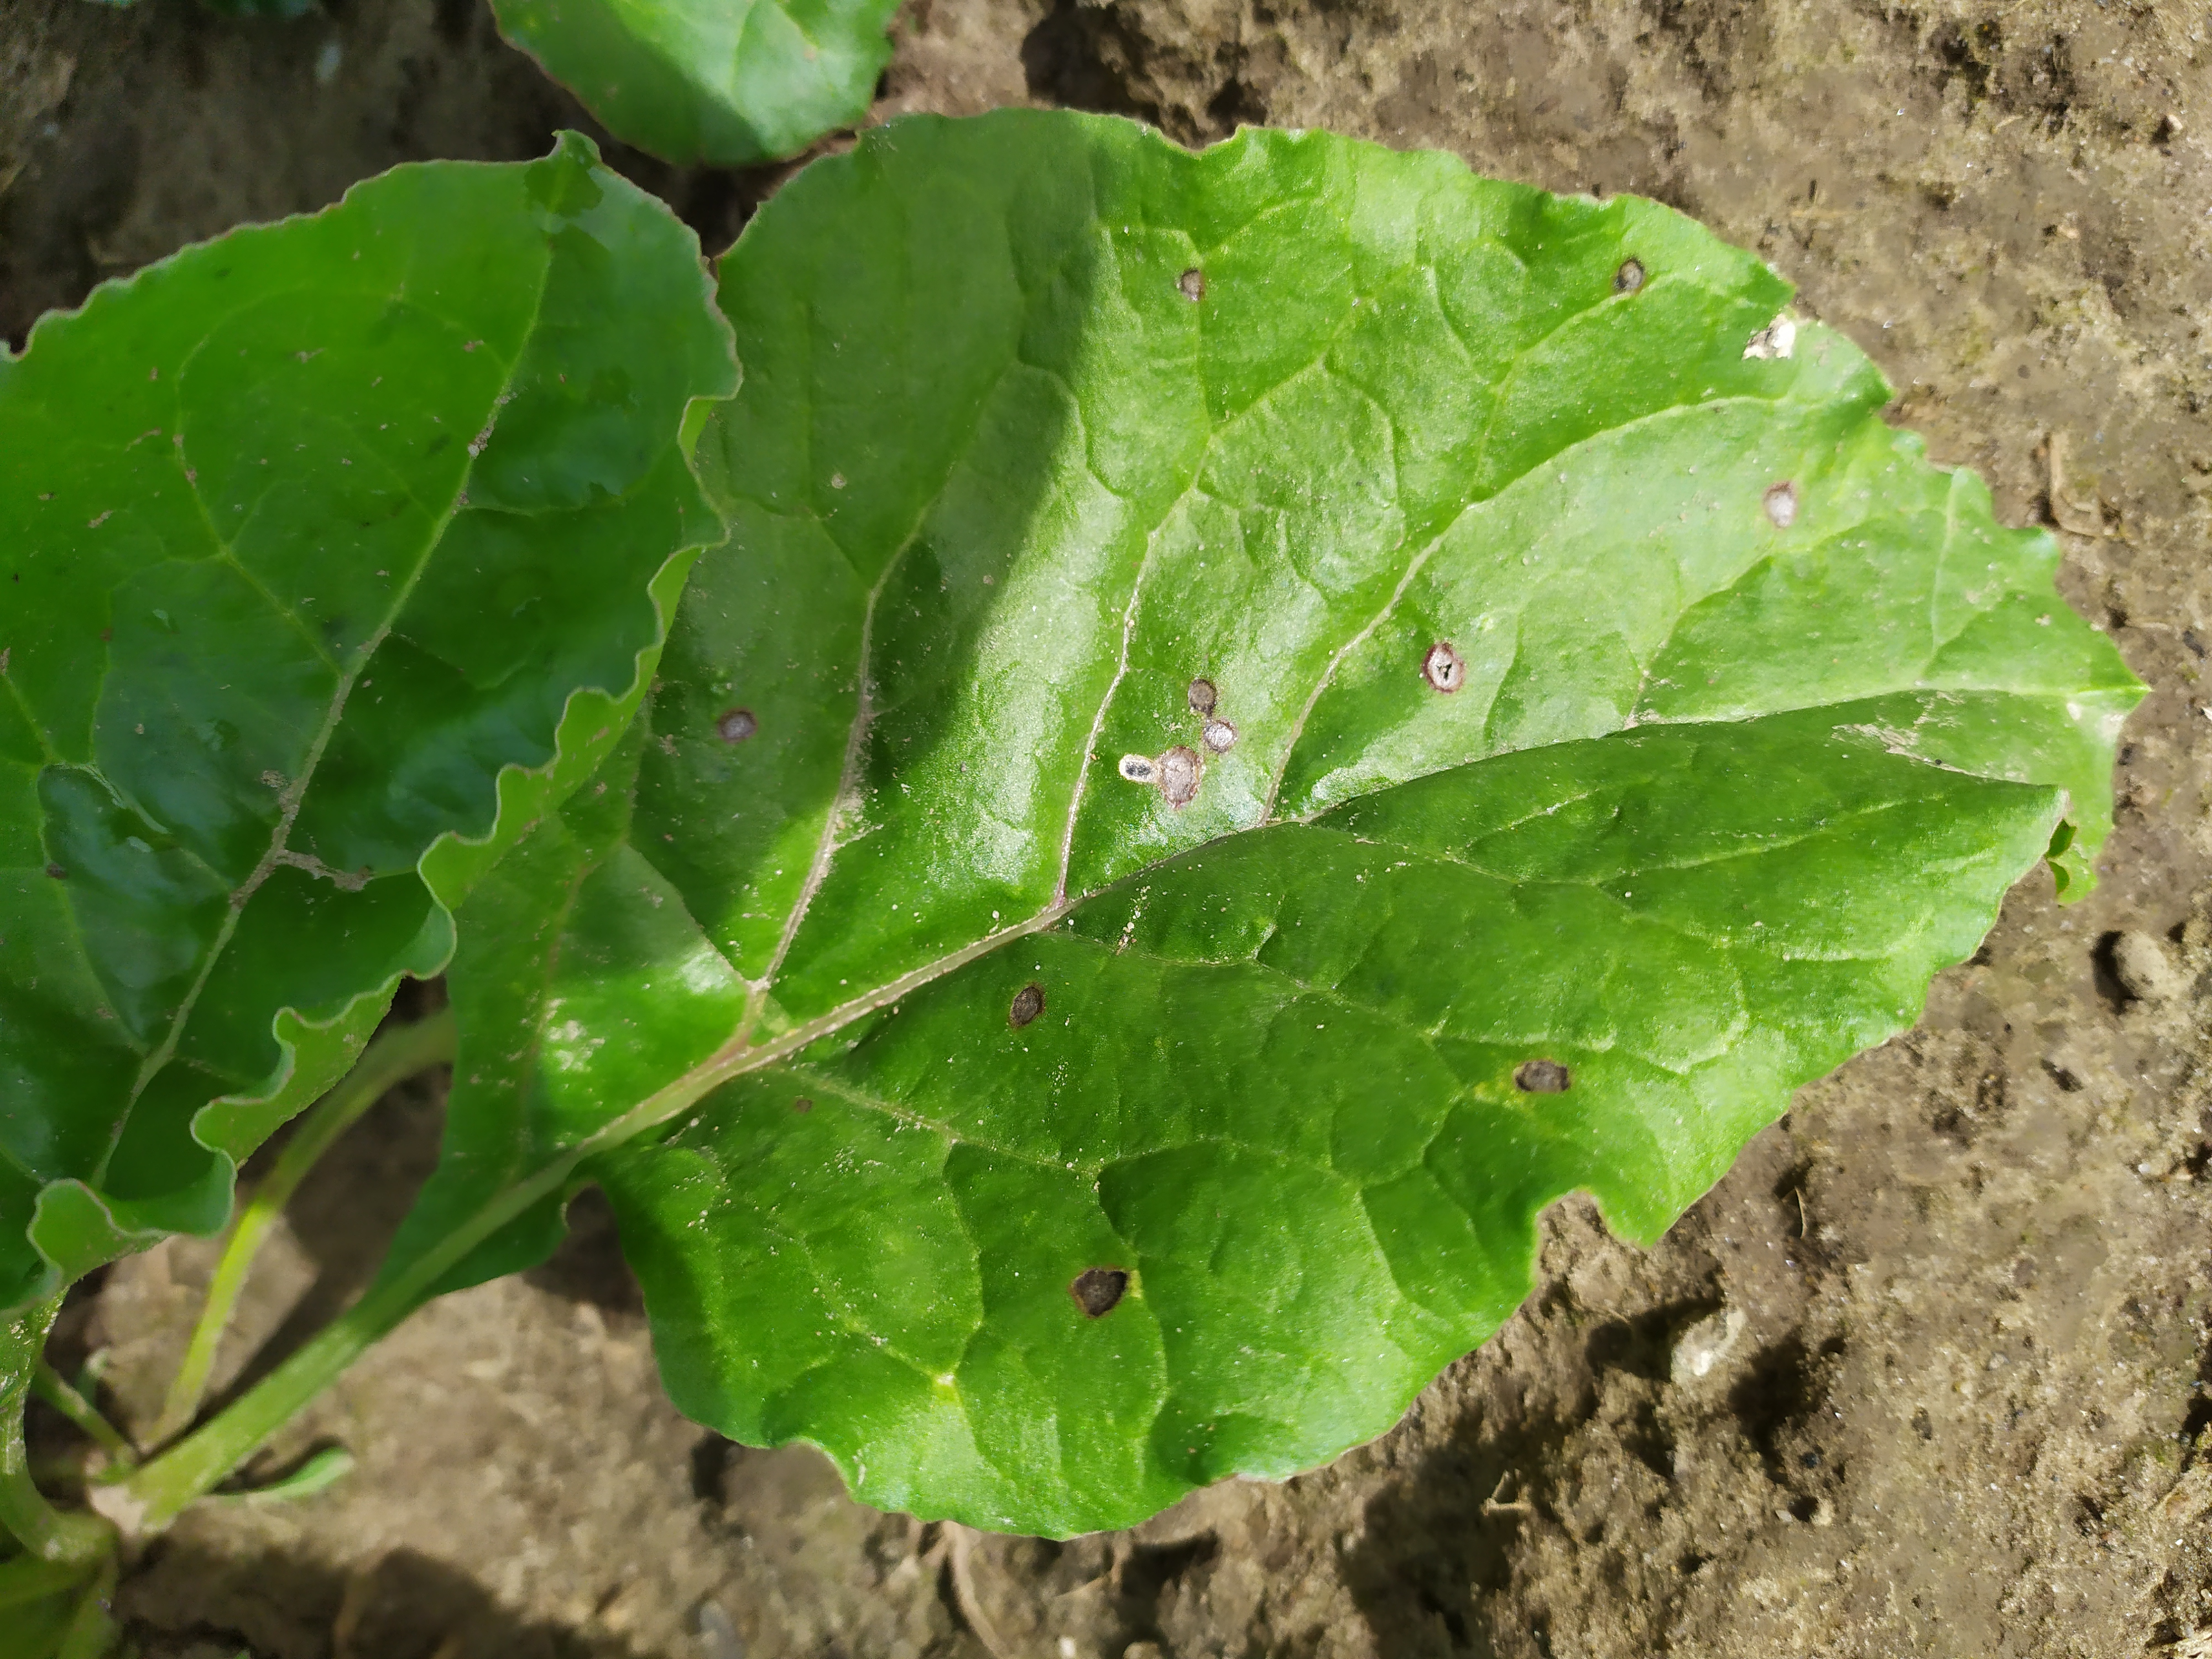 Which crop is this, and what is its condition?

beet, cercospora
